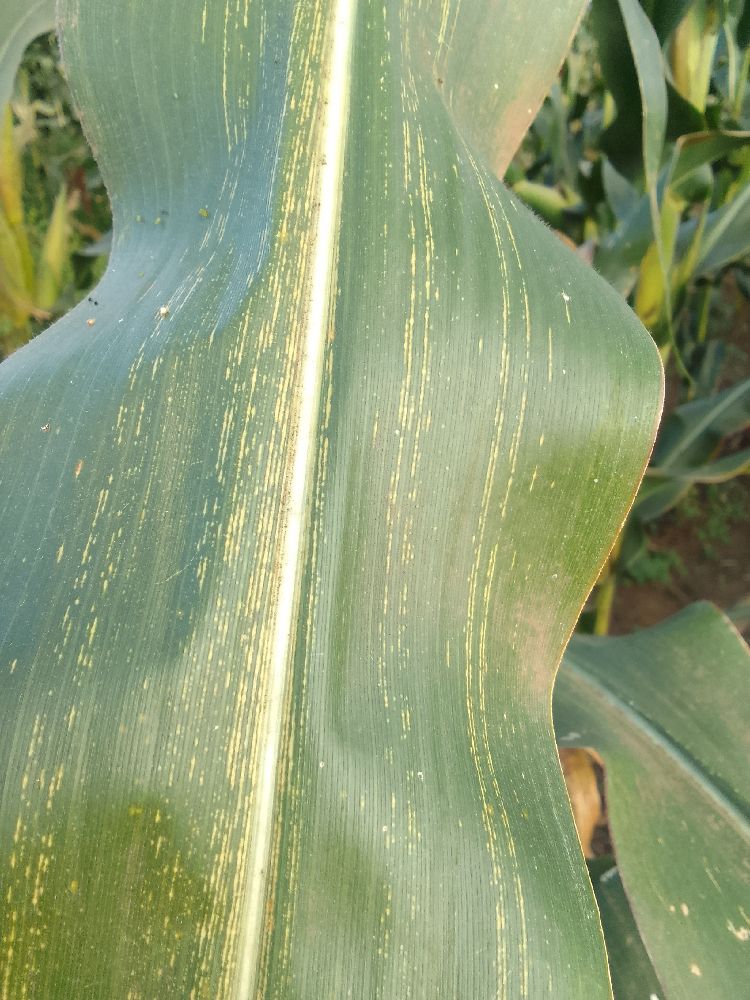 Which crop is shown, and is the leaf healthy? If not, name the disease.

maize, maize streak virus
